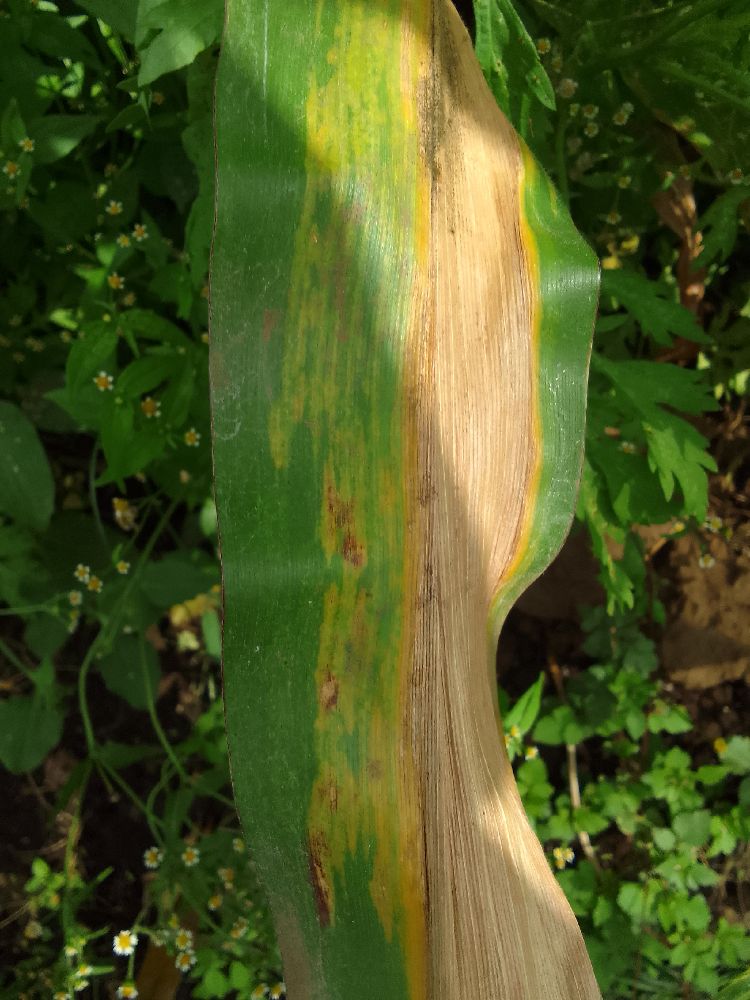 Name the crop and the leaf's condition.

maize, maize lethal necrosis
